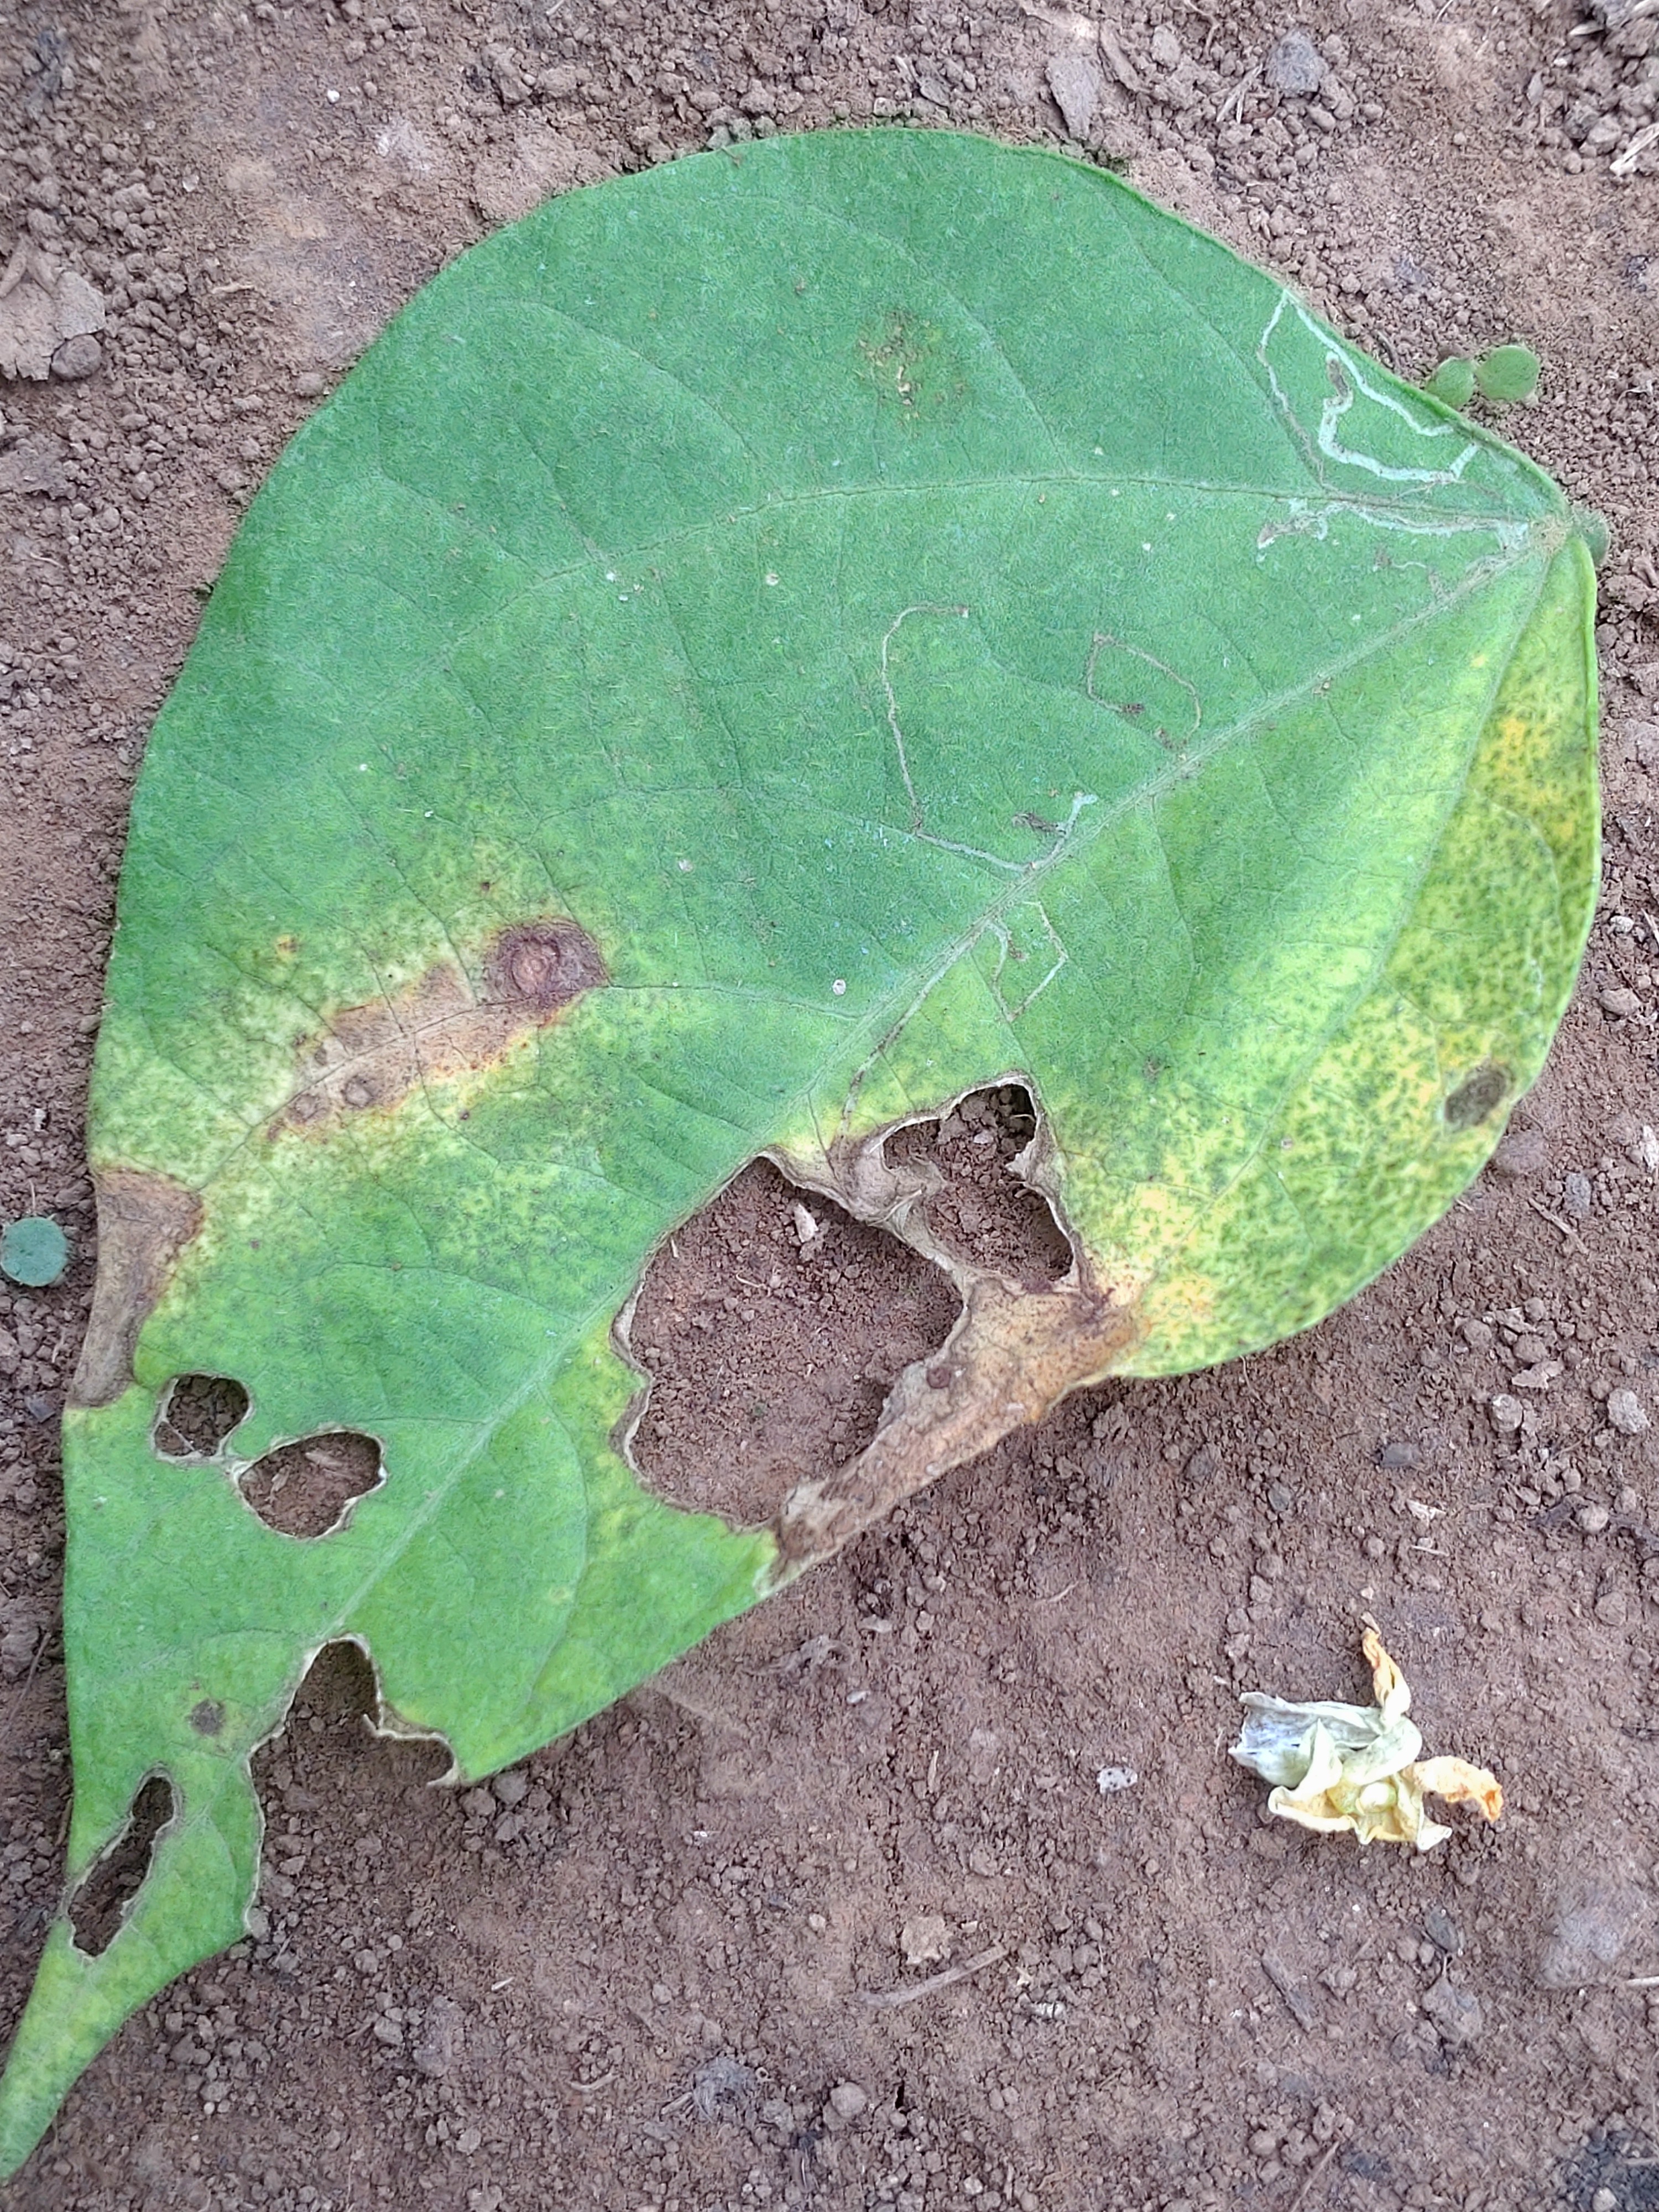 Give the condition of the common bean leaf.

anthracnose
